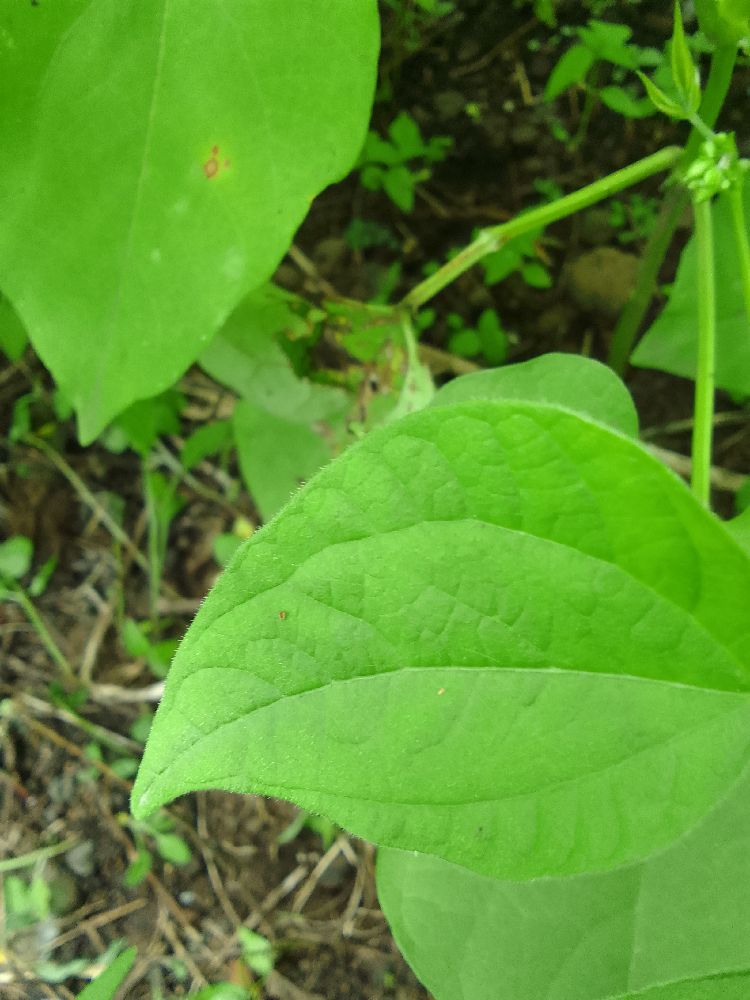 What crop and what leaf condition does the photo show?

common bean, healthy
